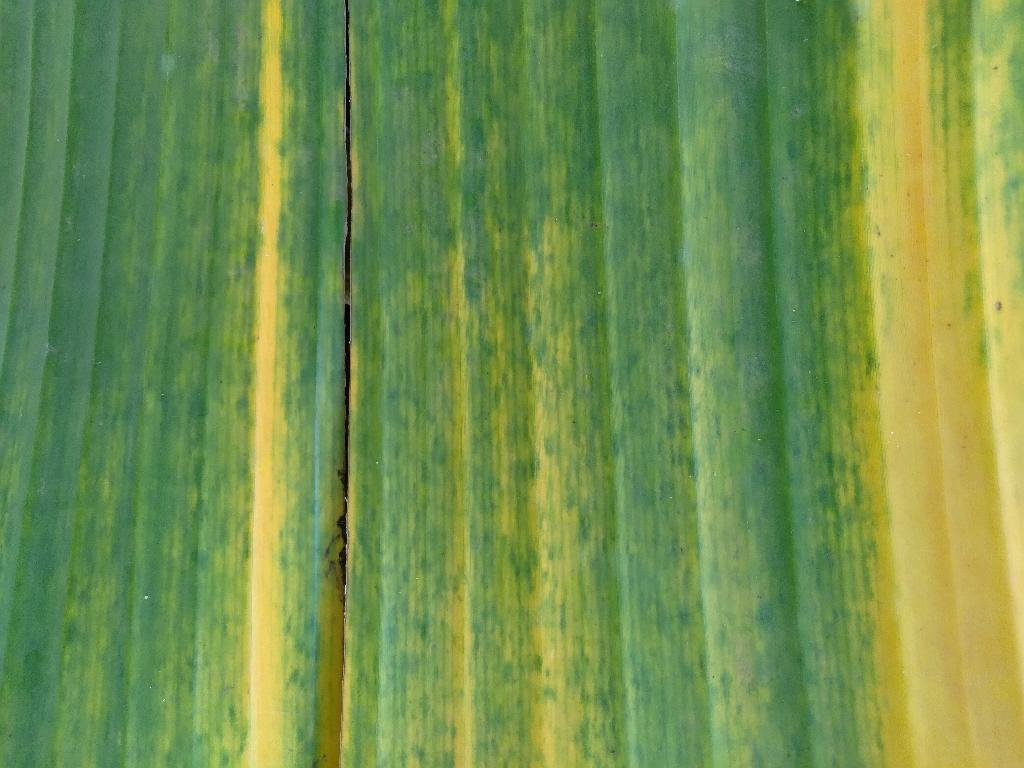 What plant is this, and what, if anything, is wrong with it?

banana, fusarium wilt race 1
